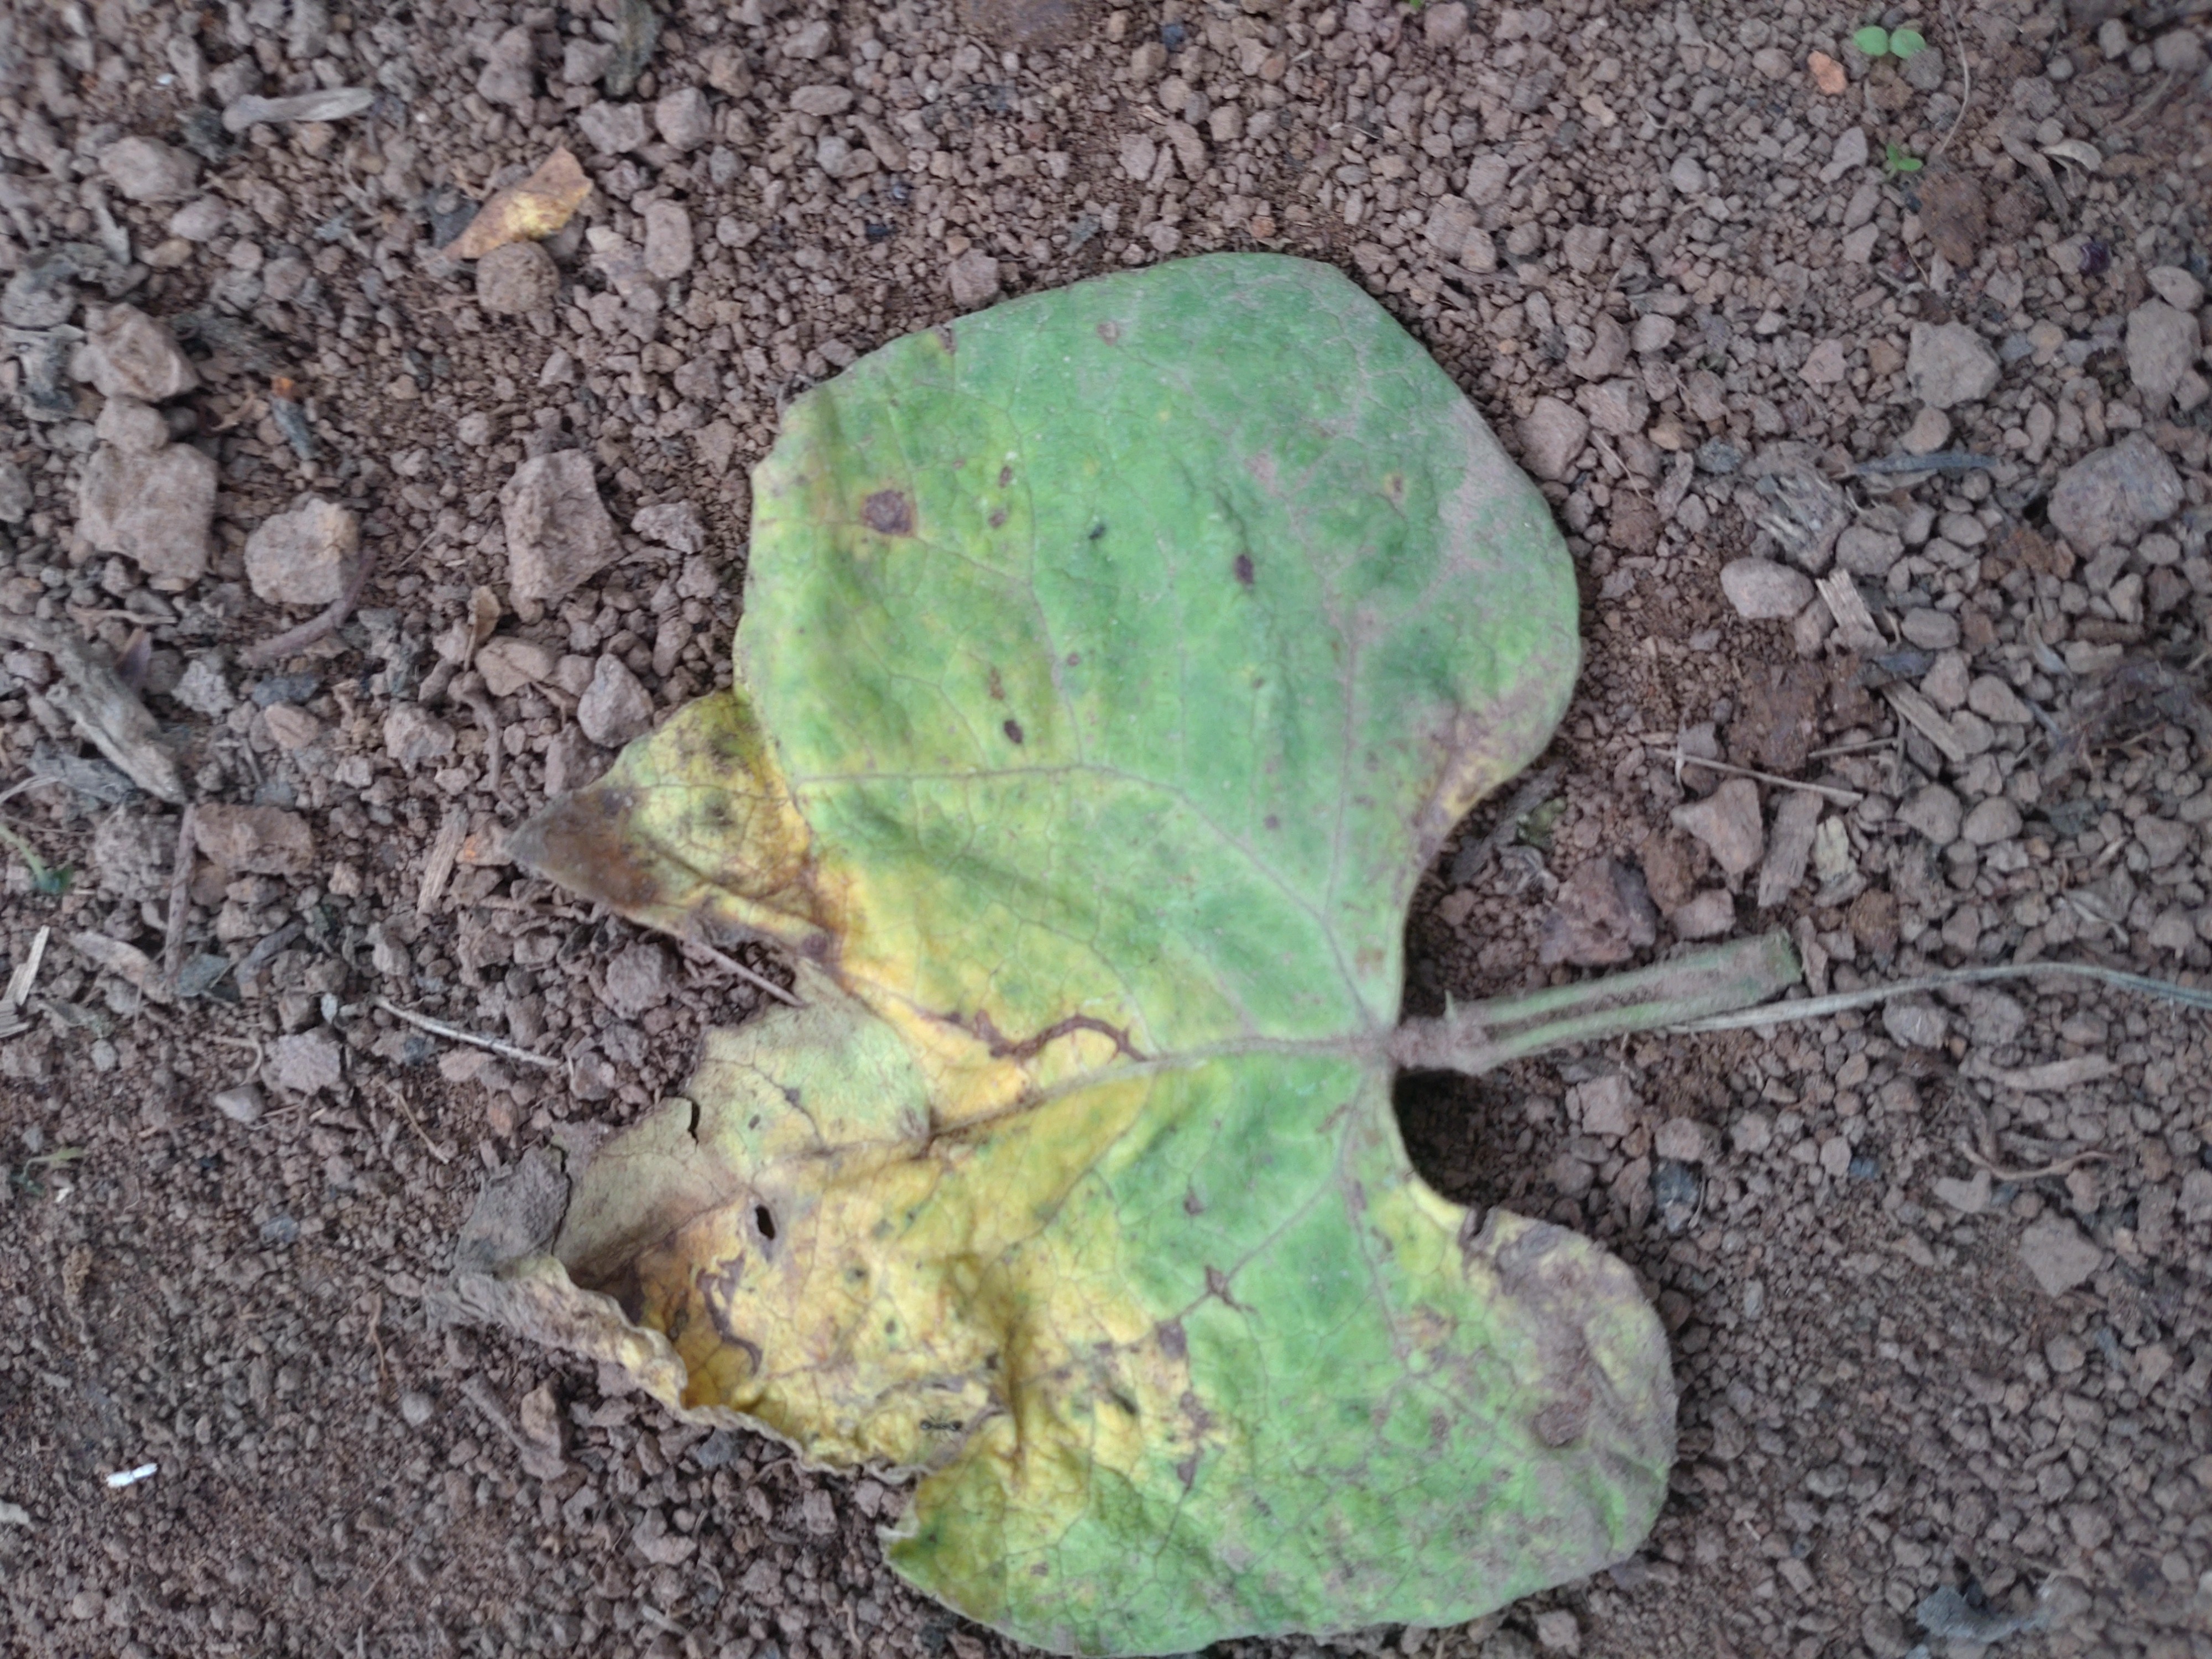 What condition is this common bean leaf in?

anthracnose
